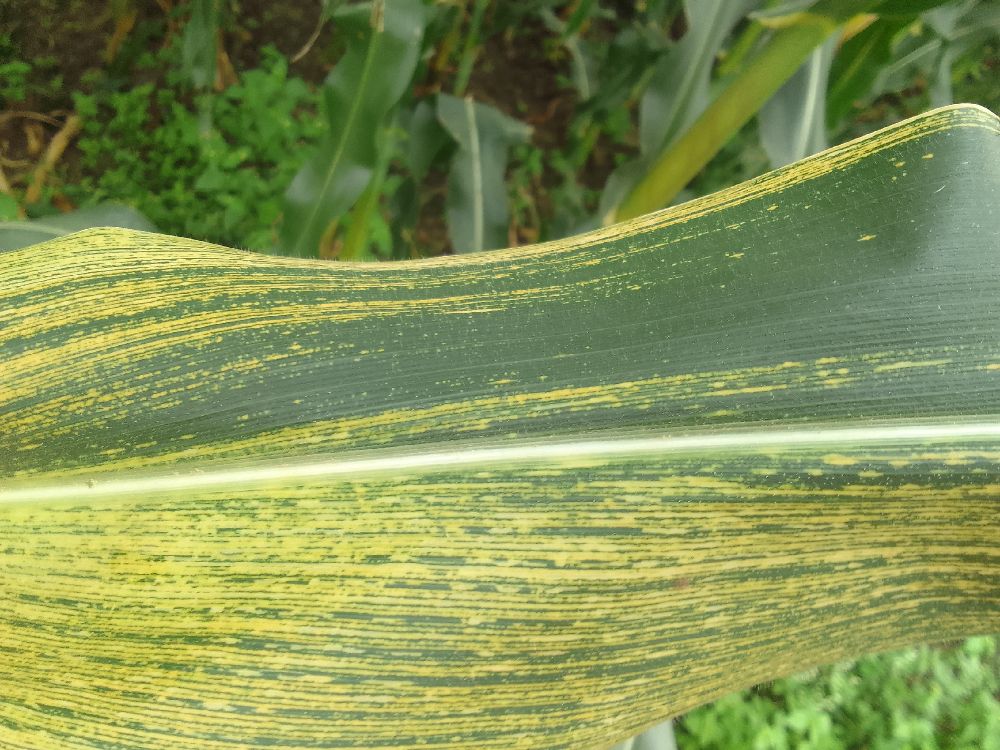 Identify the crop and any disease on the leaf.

maize, maize streak virus
